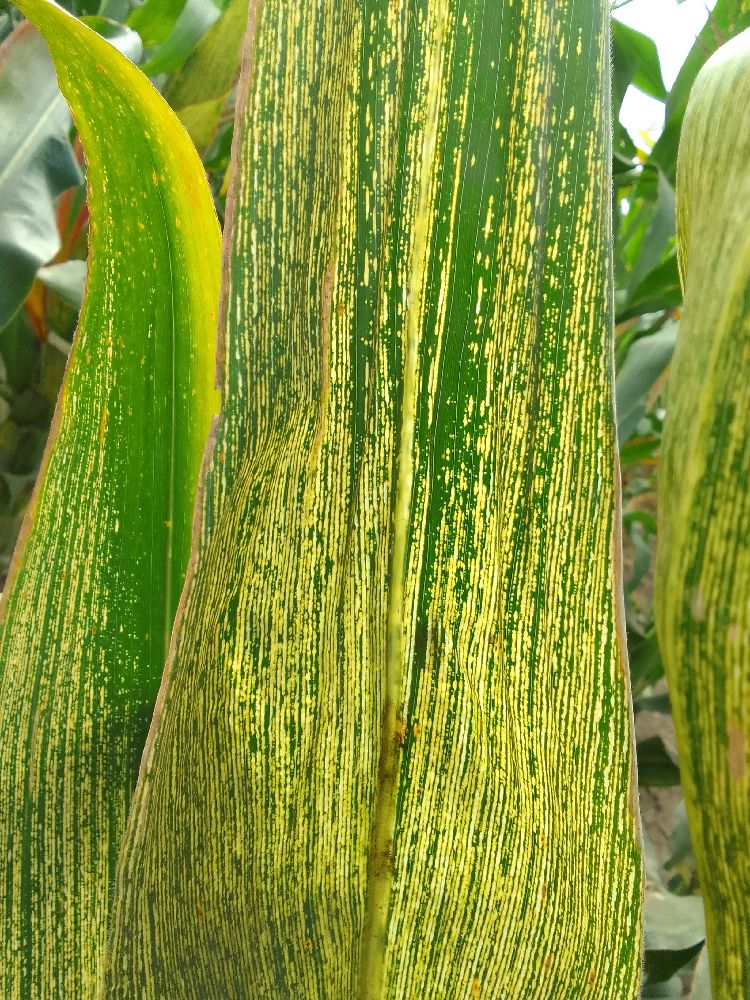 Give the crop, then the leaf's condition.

maize, maize streak virus
